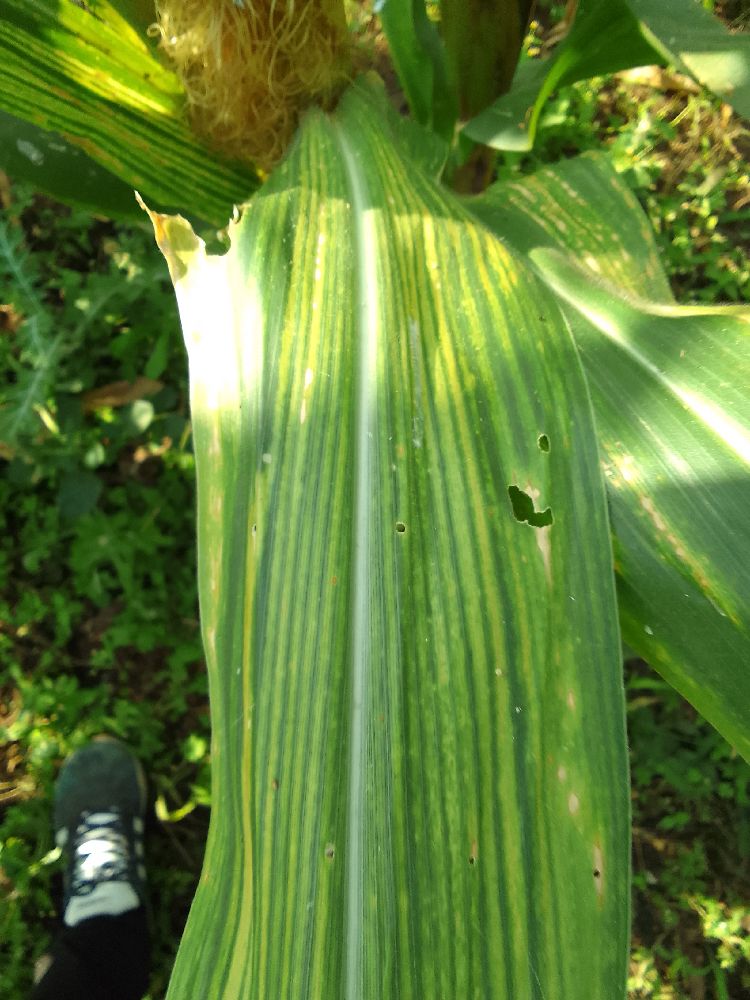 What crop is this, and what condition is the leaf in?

maize, maize lethal necrosis
